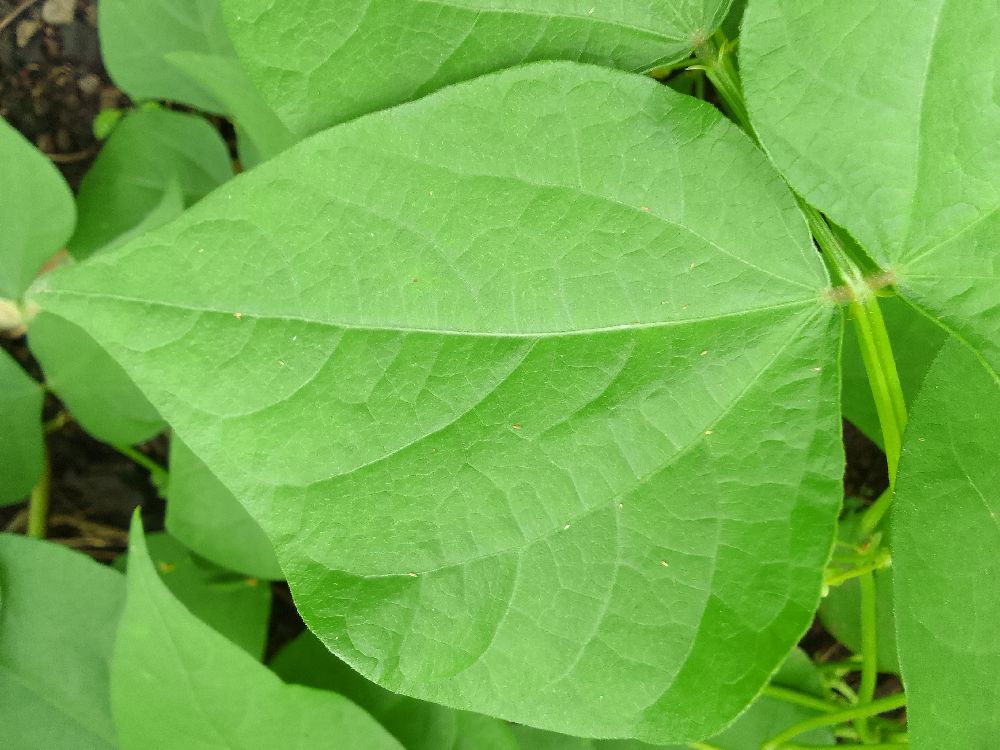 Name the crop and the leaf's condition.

common bean, healthy
